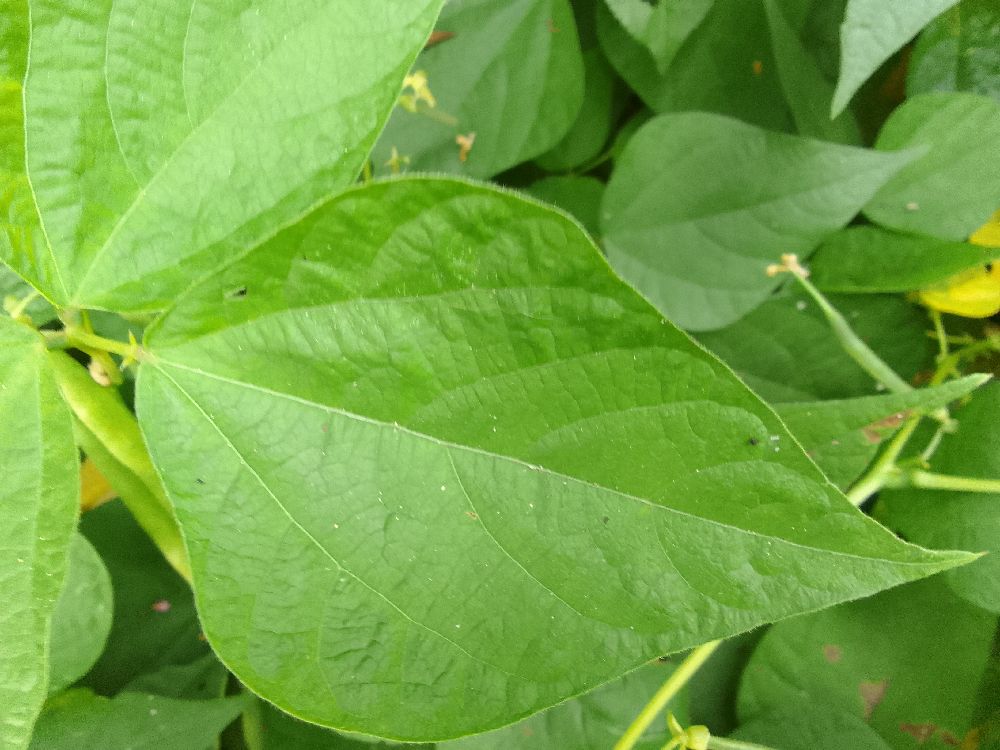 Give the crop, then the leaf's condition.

common bean, healthy
